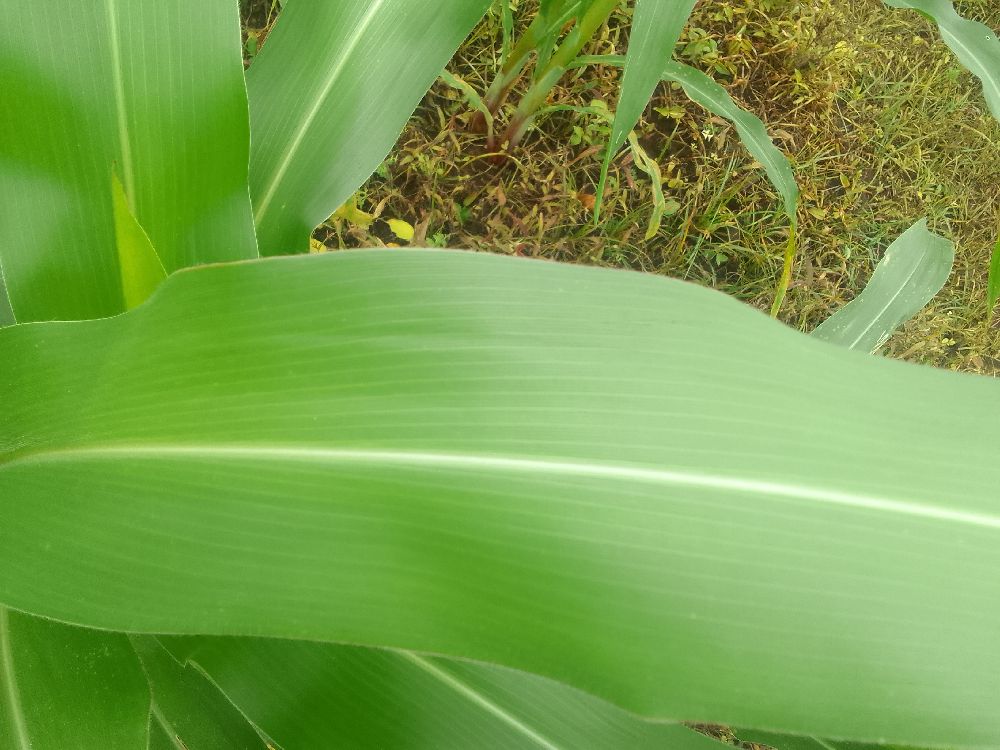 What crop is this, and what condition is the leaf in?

maize, healthy
